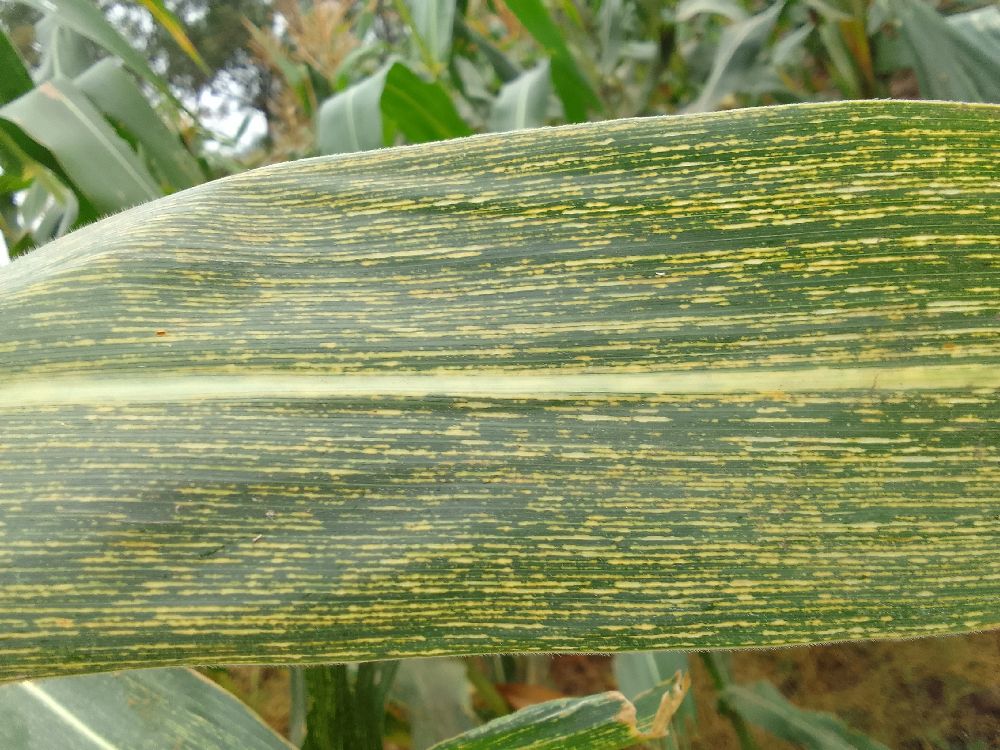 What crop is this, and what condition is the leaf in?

maize, maize streak virus
